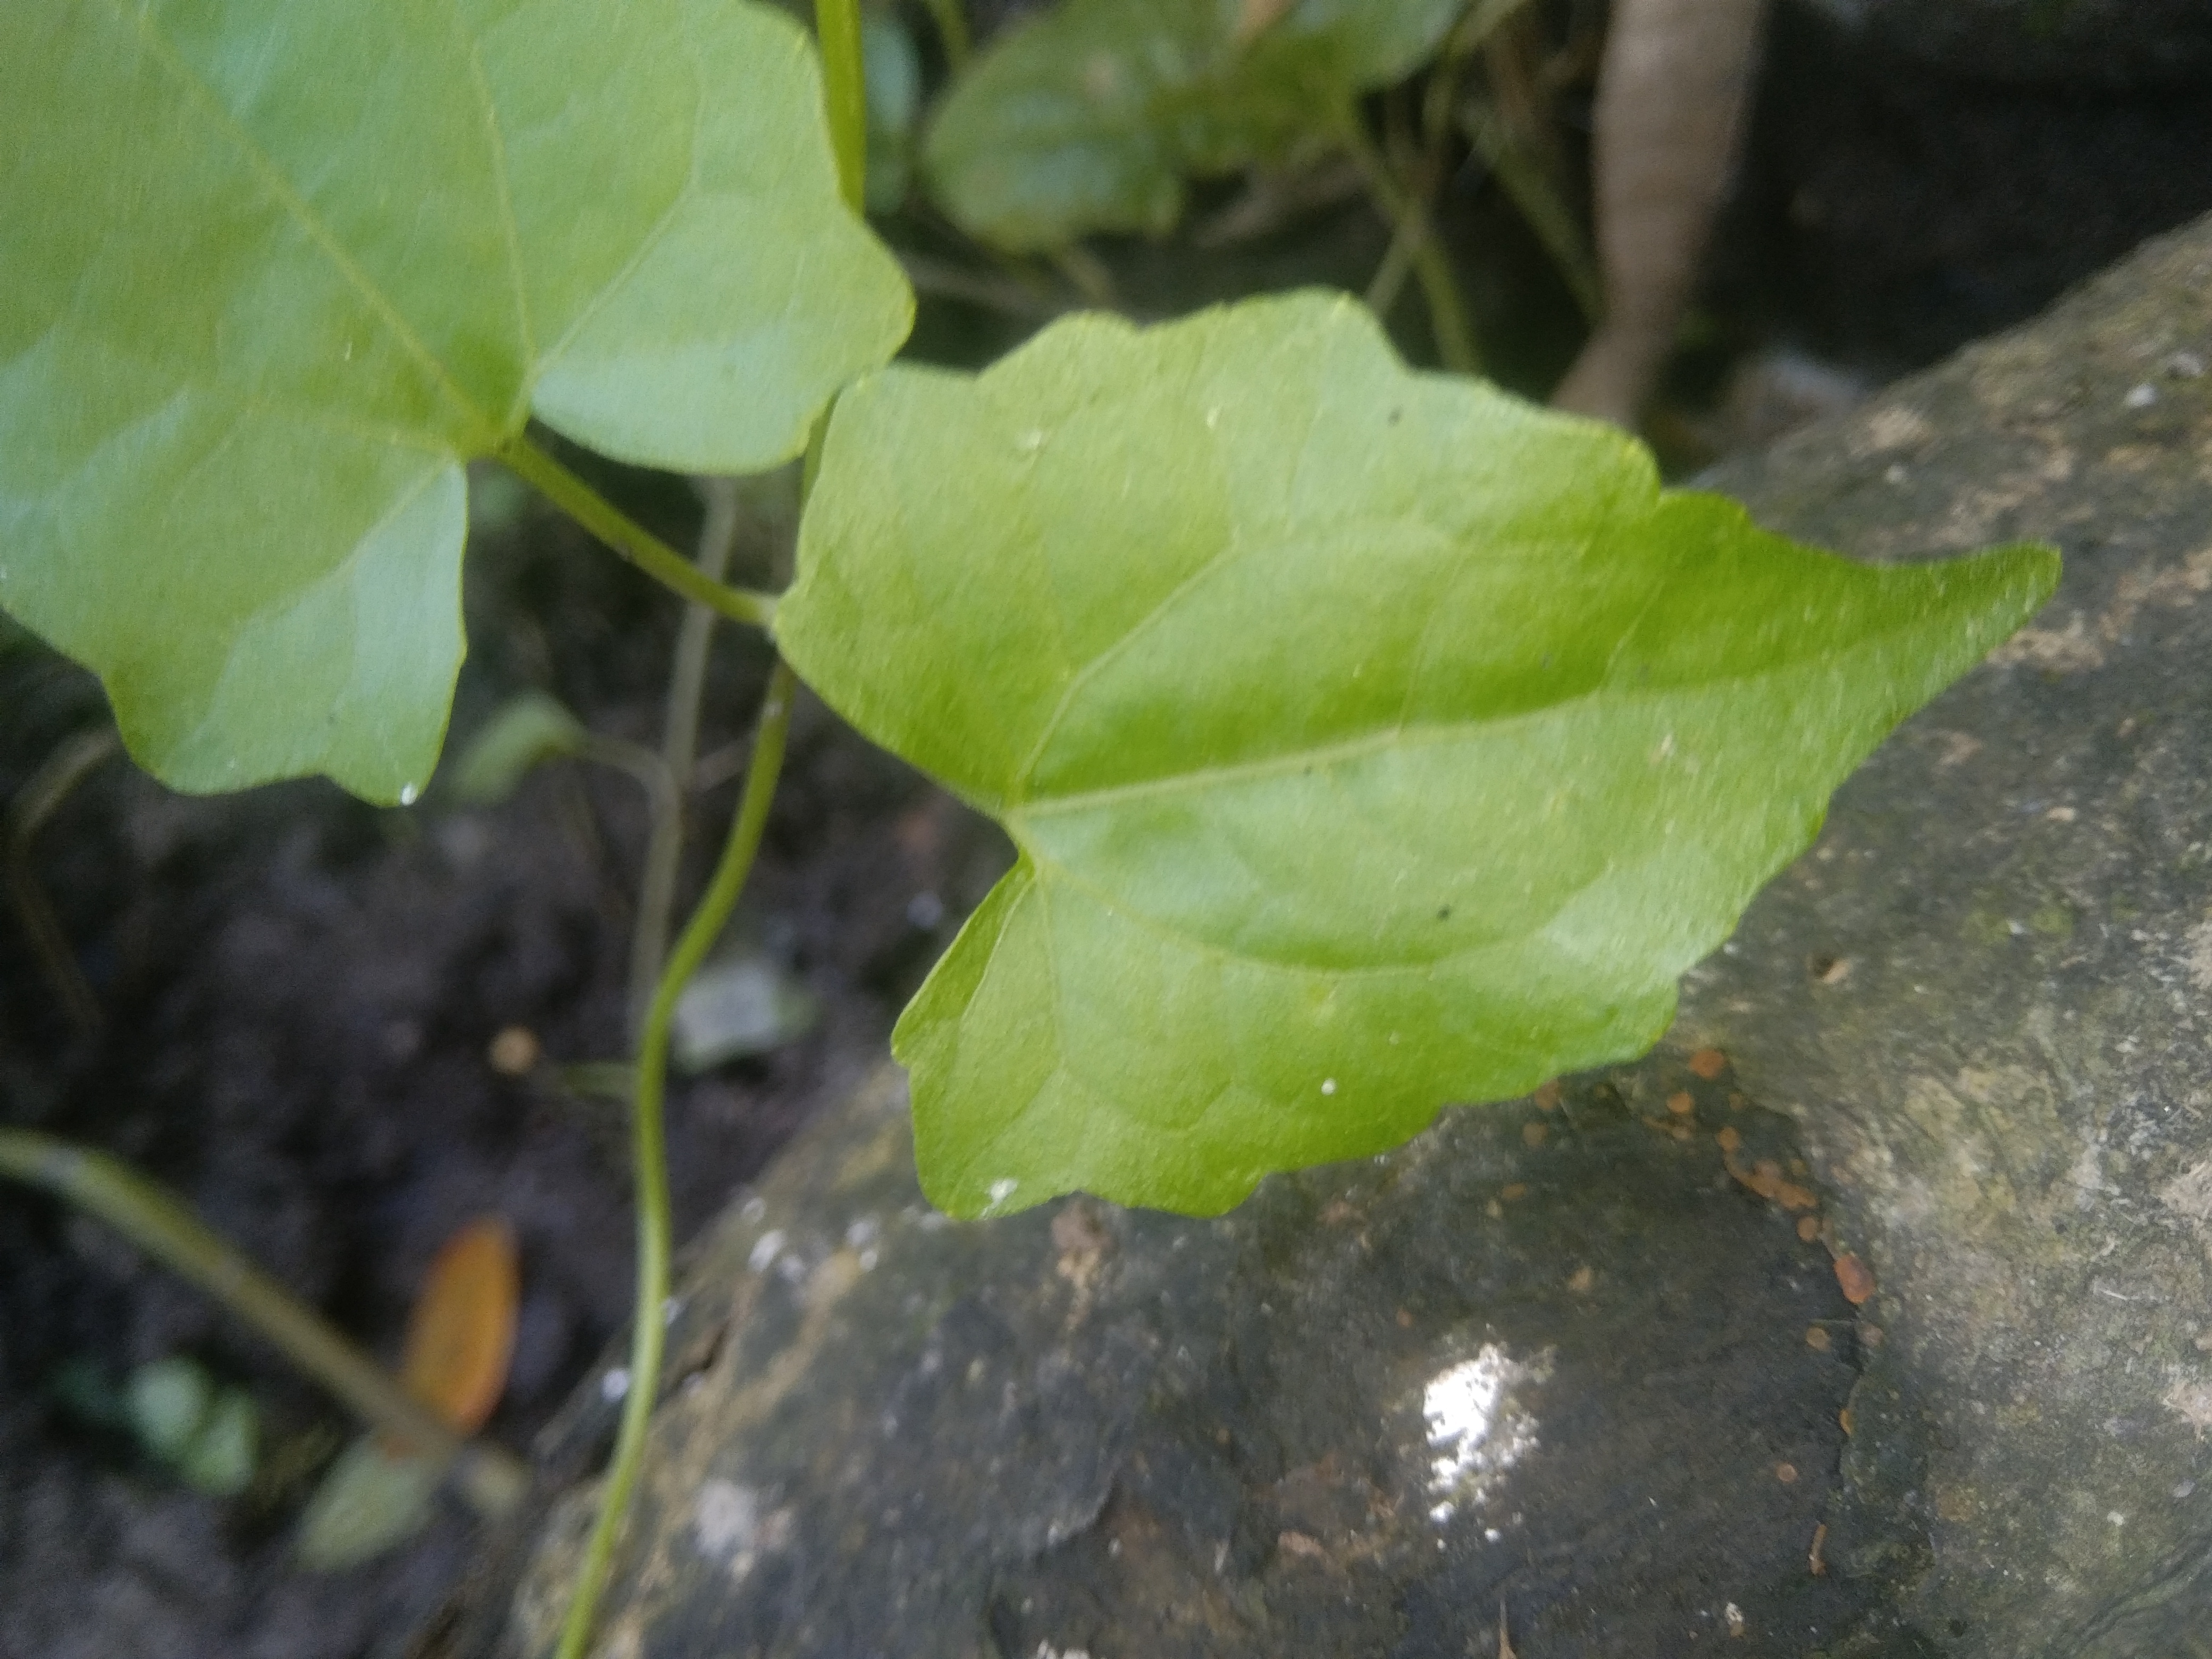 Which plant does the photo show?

bitter vine
